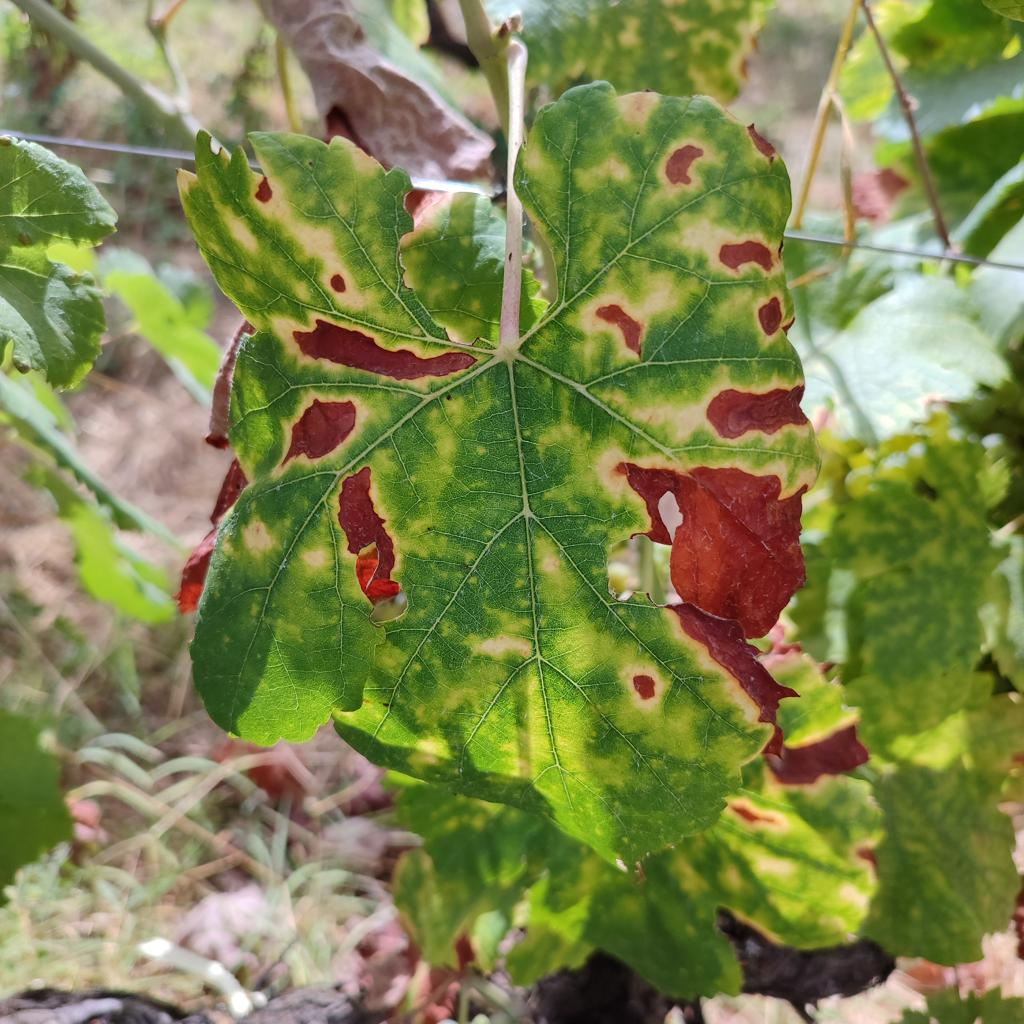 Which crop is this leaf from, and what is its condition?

grapevine, esca complex
